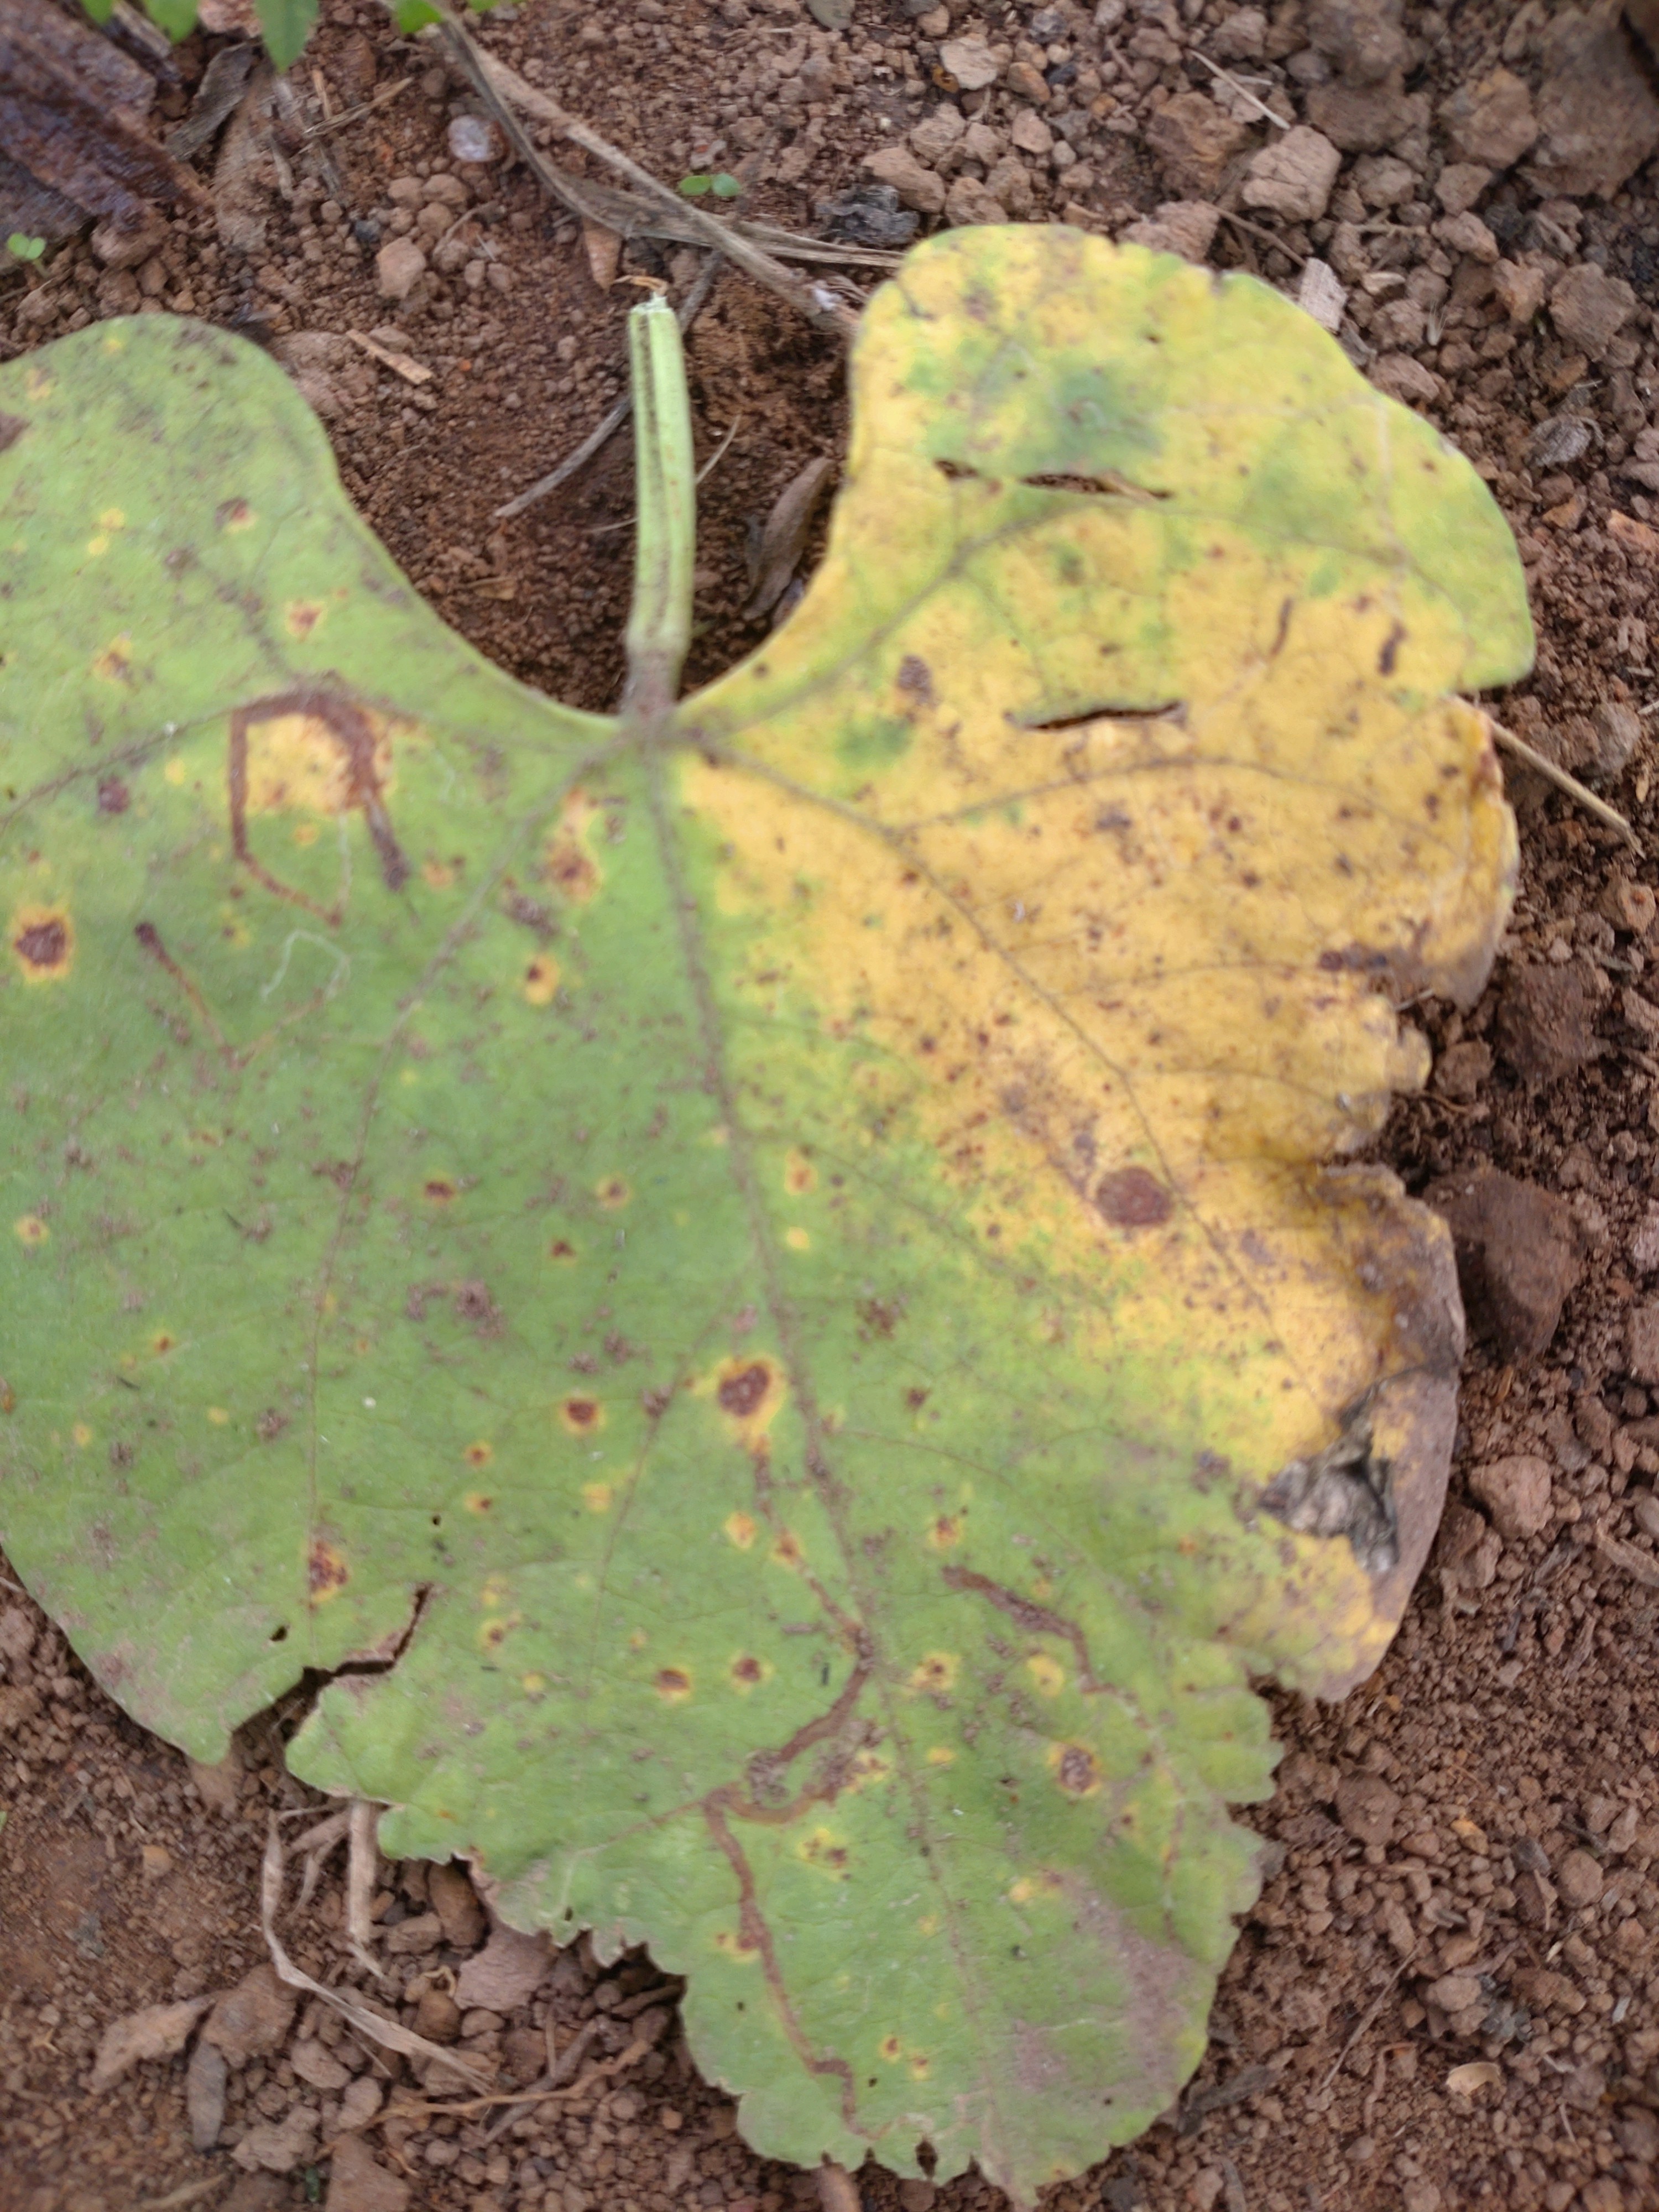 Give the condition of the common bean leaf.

rust
